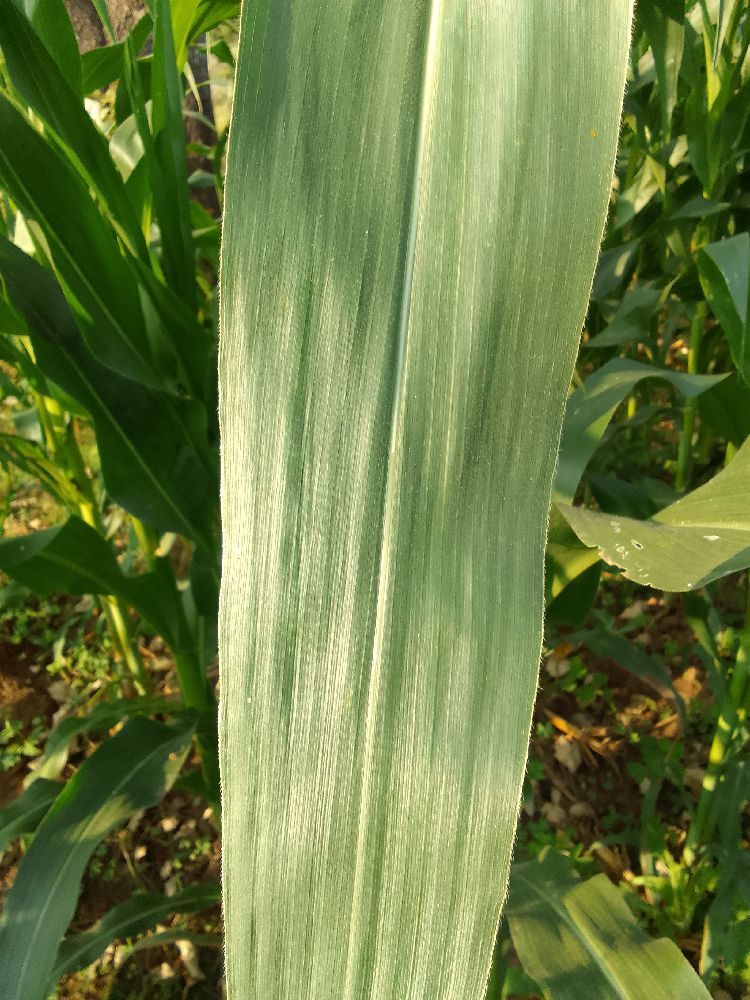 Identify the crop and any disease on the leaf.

maize, healthy
